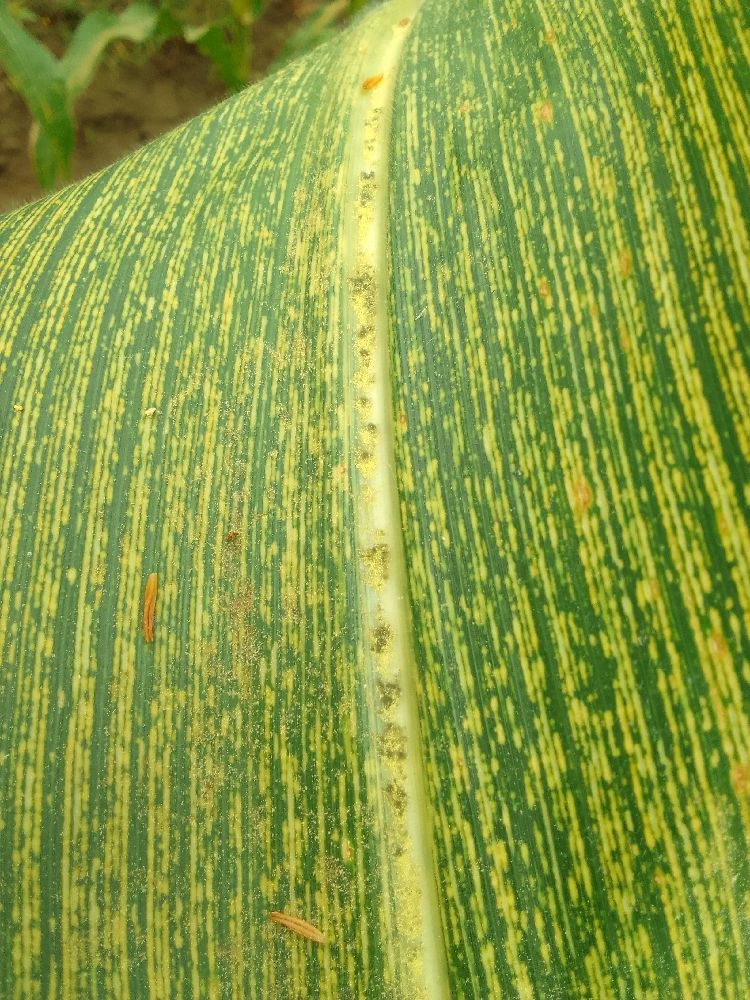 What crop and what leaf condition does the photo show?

maize, maize streak virus
